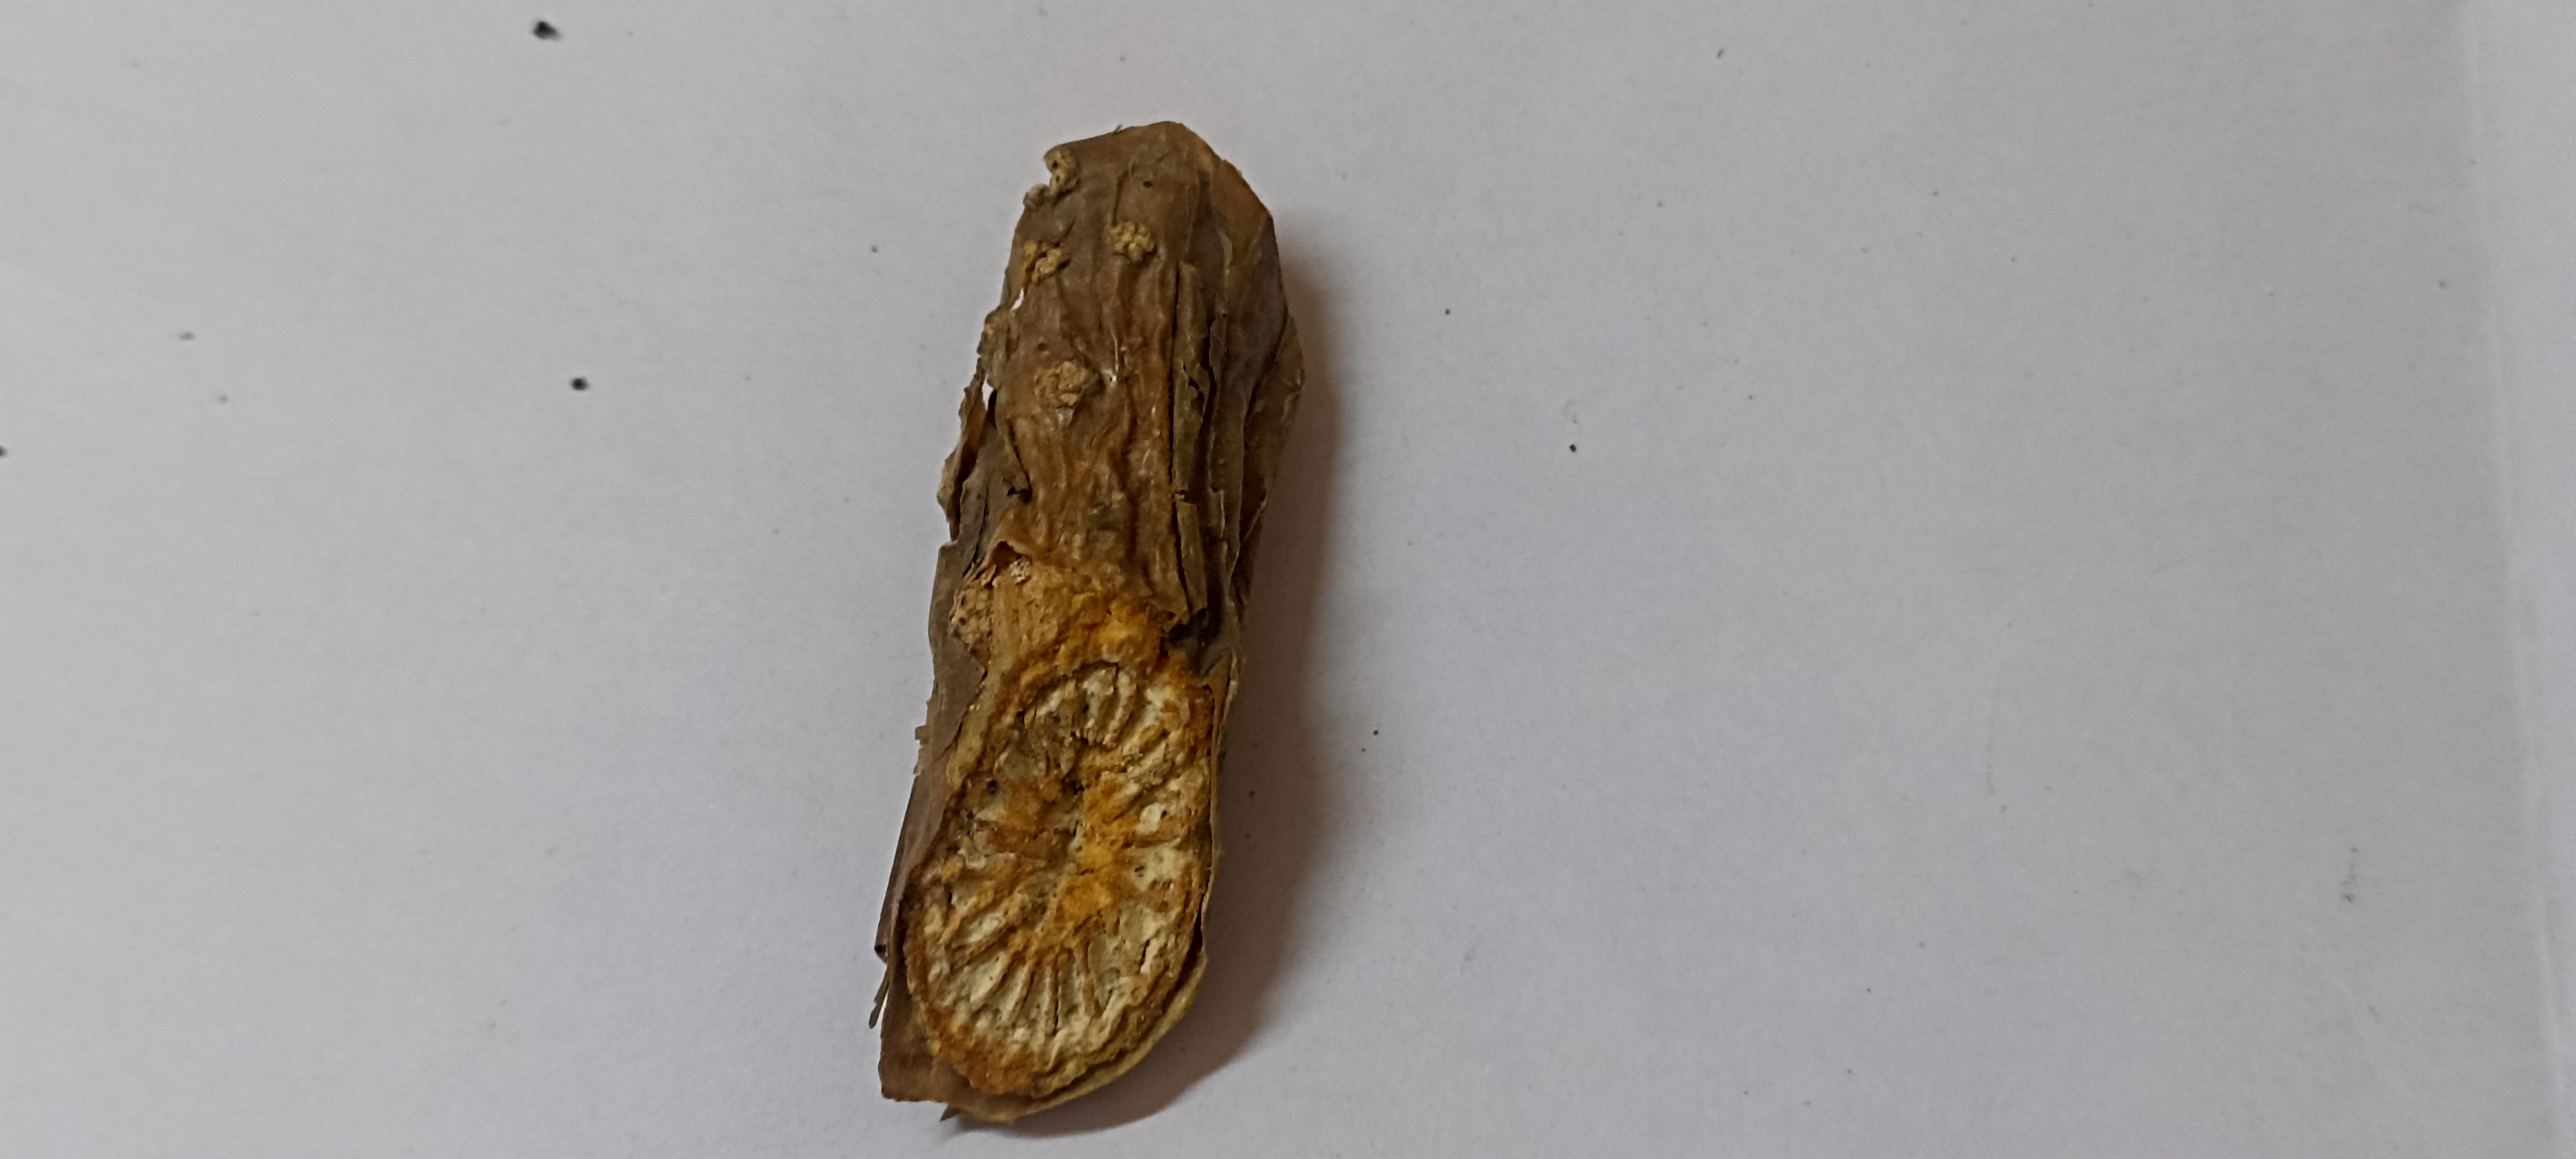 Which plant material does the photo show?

gulvel
